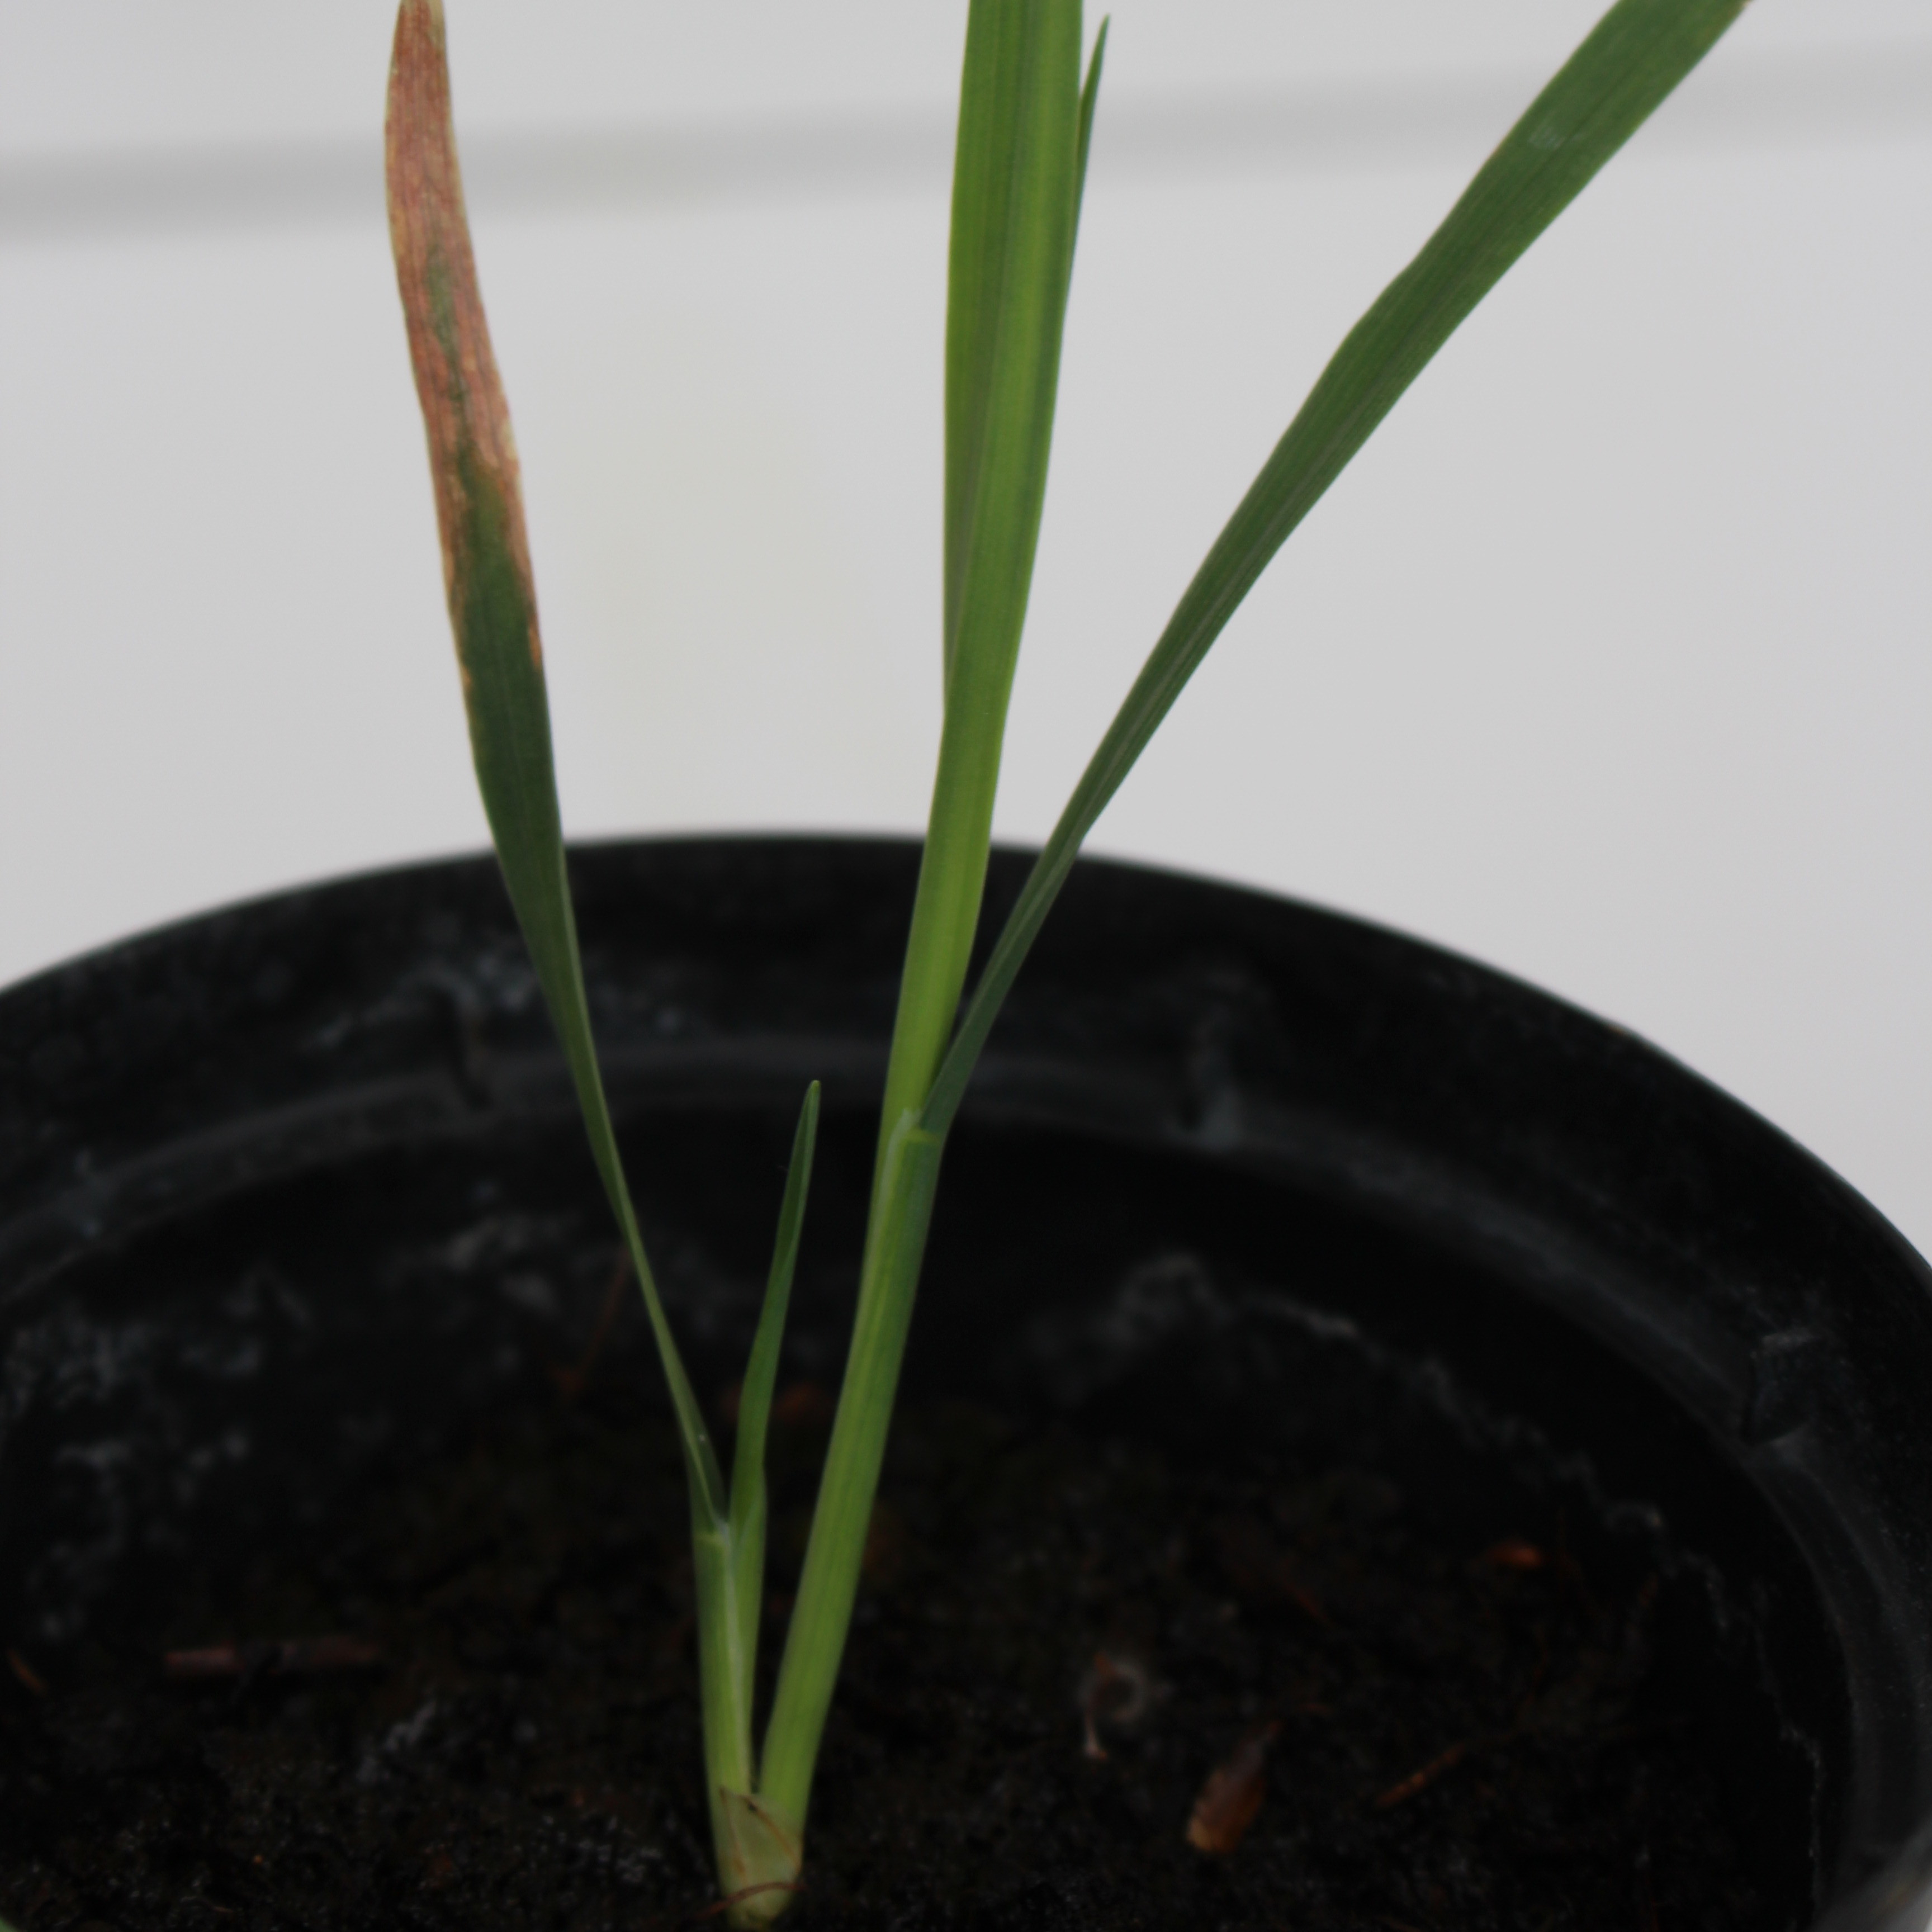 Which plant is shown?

Avena sterilis
